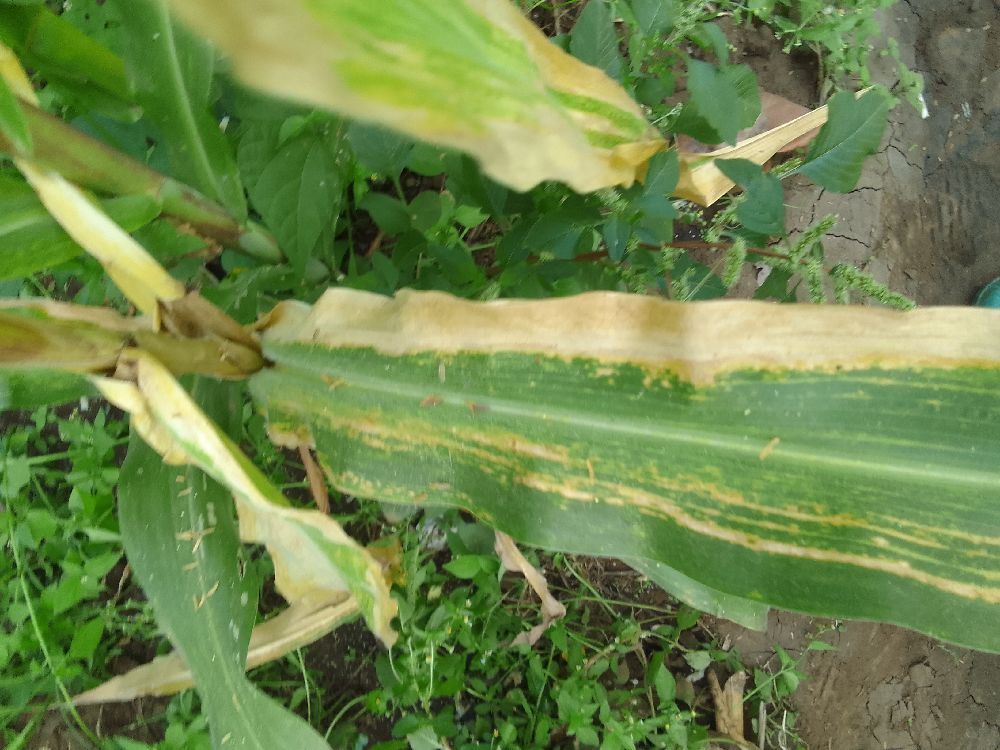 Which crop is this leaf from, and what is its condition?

maize, maize lethal necrosis
